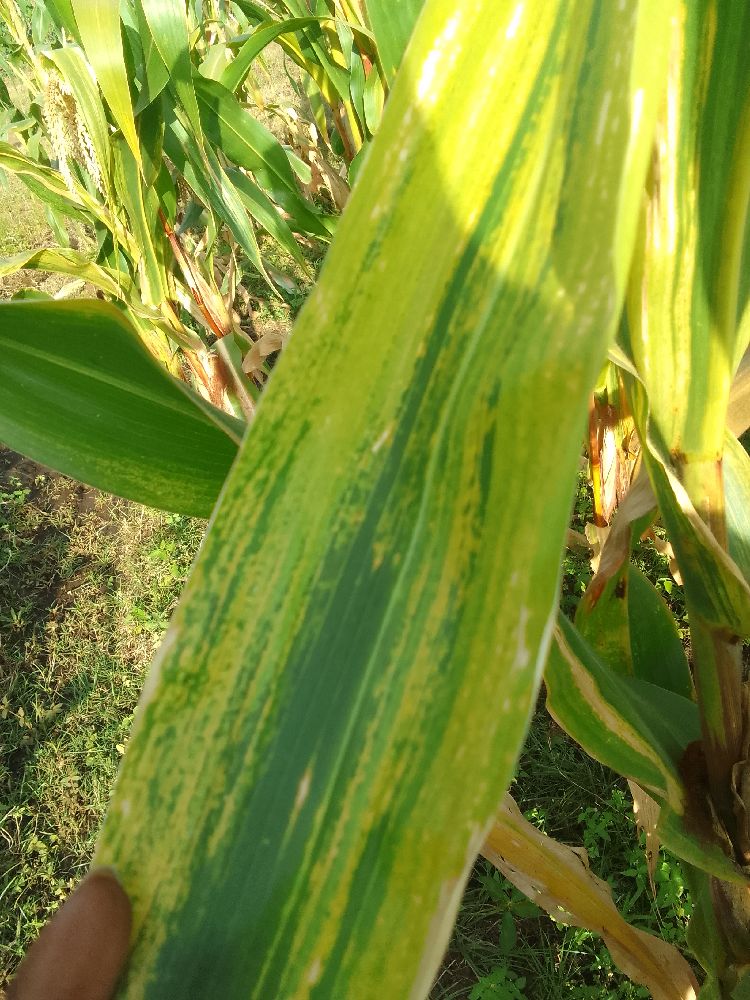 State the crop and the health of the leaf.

maize, maize lethal necrosis
